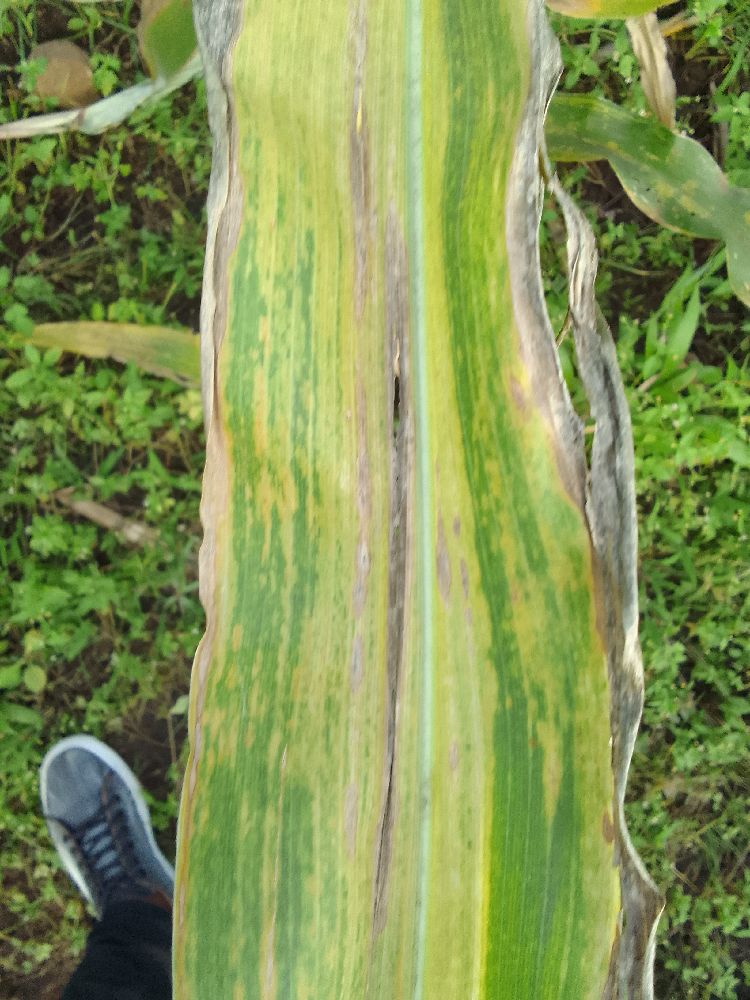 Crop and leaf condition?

maize, maize lethal necrosis
